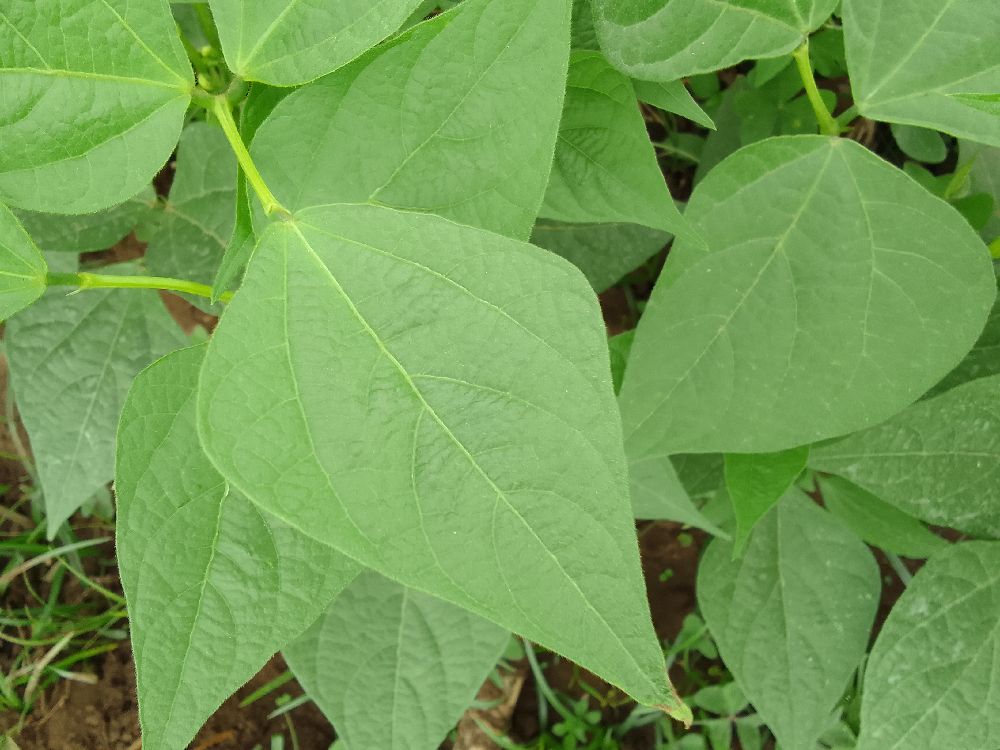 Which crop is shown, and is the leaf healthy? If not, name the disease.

common bean, healthy
